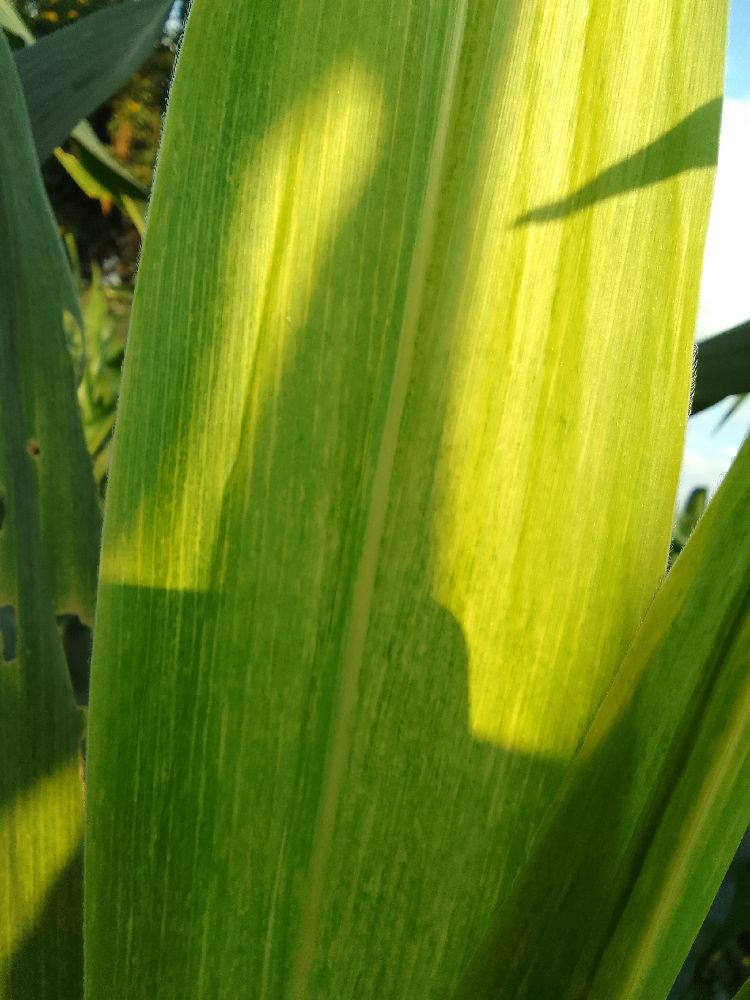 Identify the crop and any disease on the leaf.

maize, maize lethal necrosis
